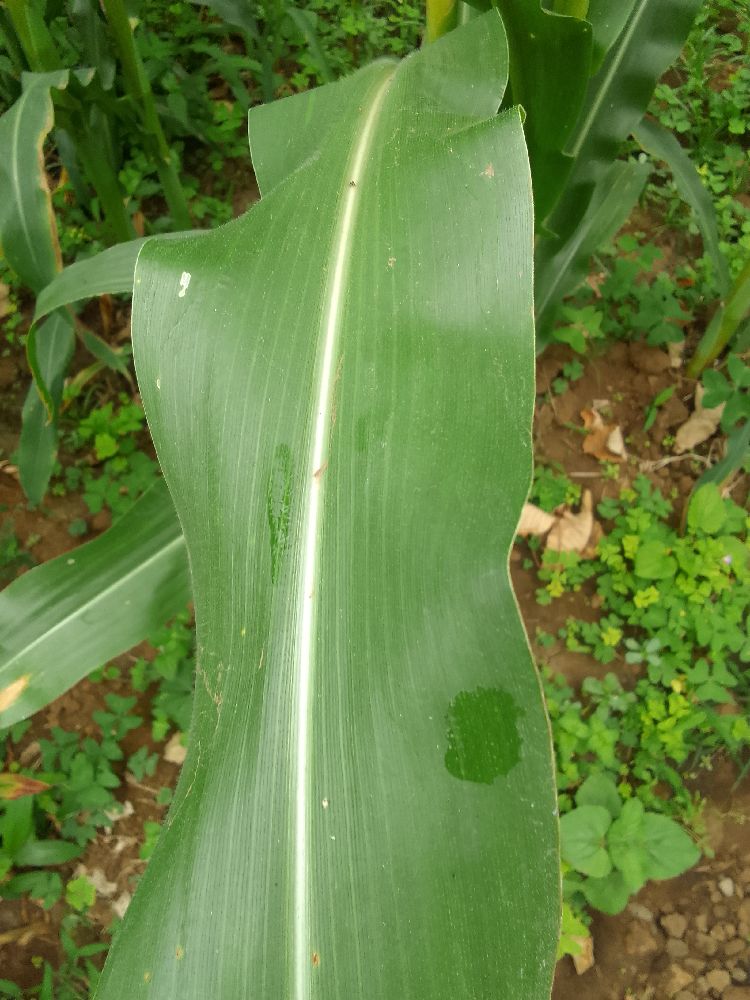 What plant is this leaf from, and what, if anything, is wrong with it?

maize, healthy
